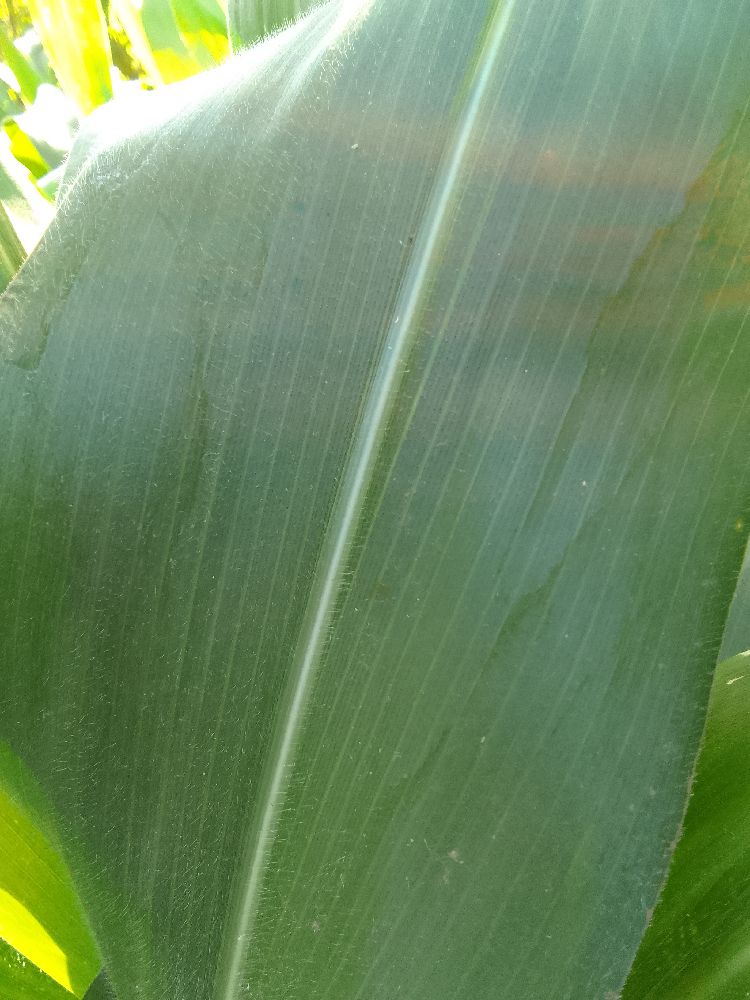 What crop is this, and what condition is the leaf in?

maize, healthy
